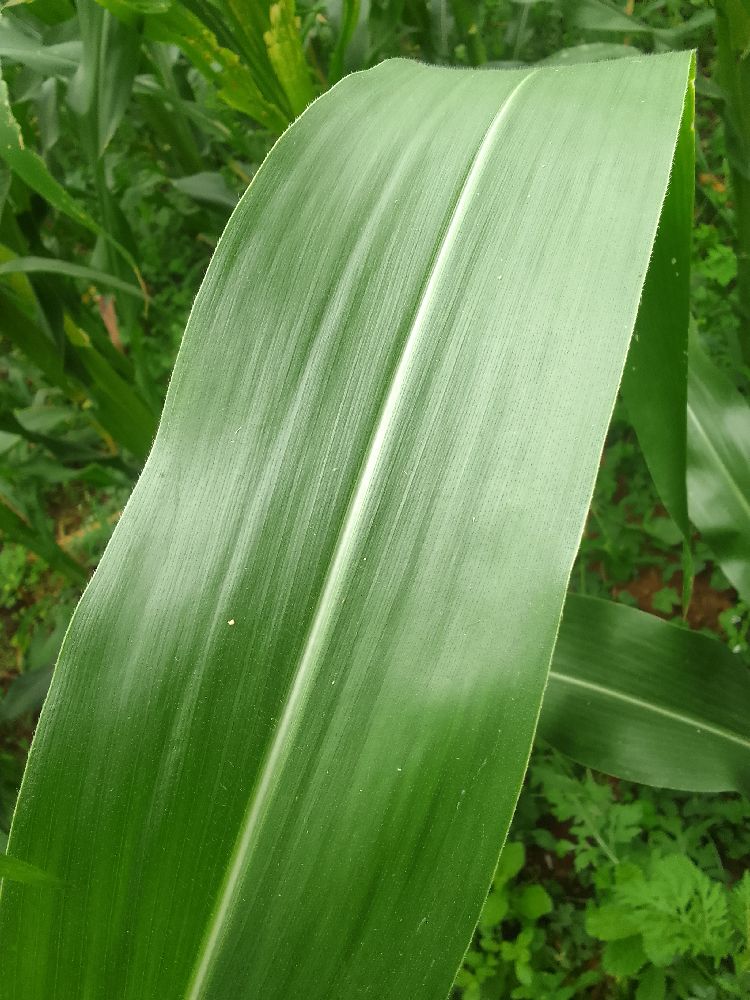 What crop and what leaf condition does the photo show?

maize, healthy
